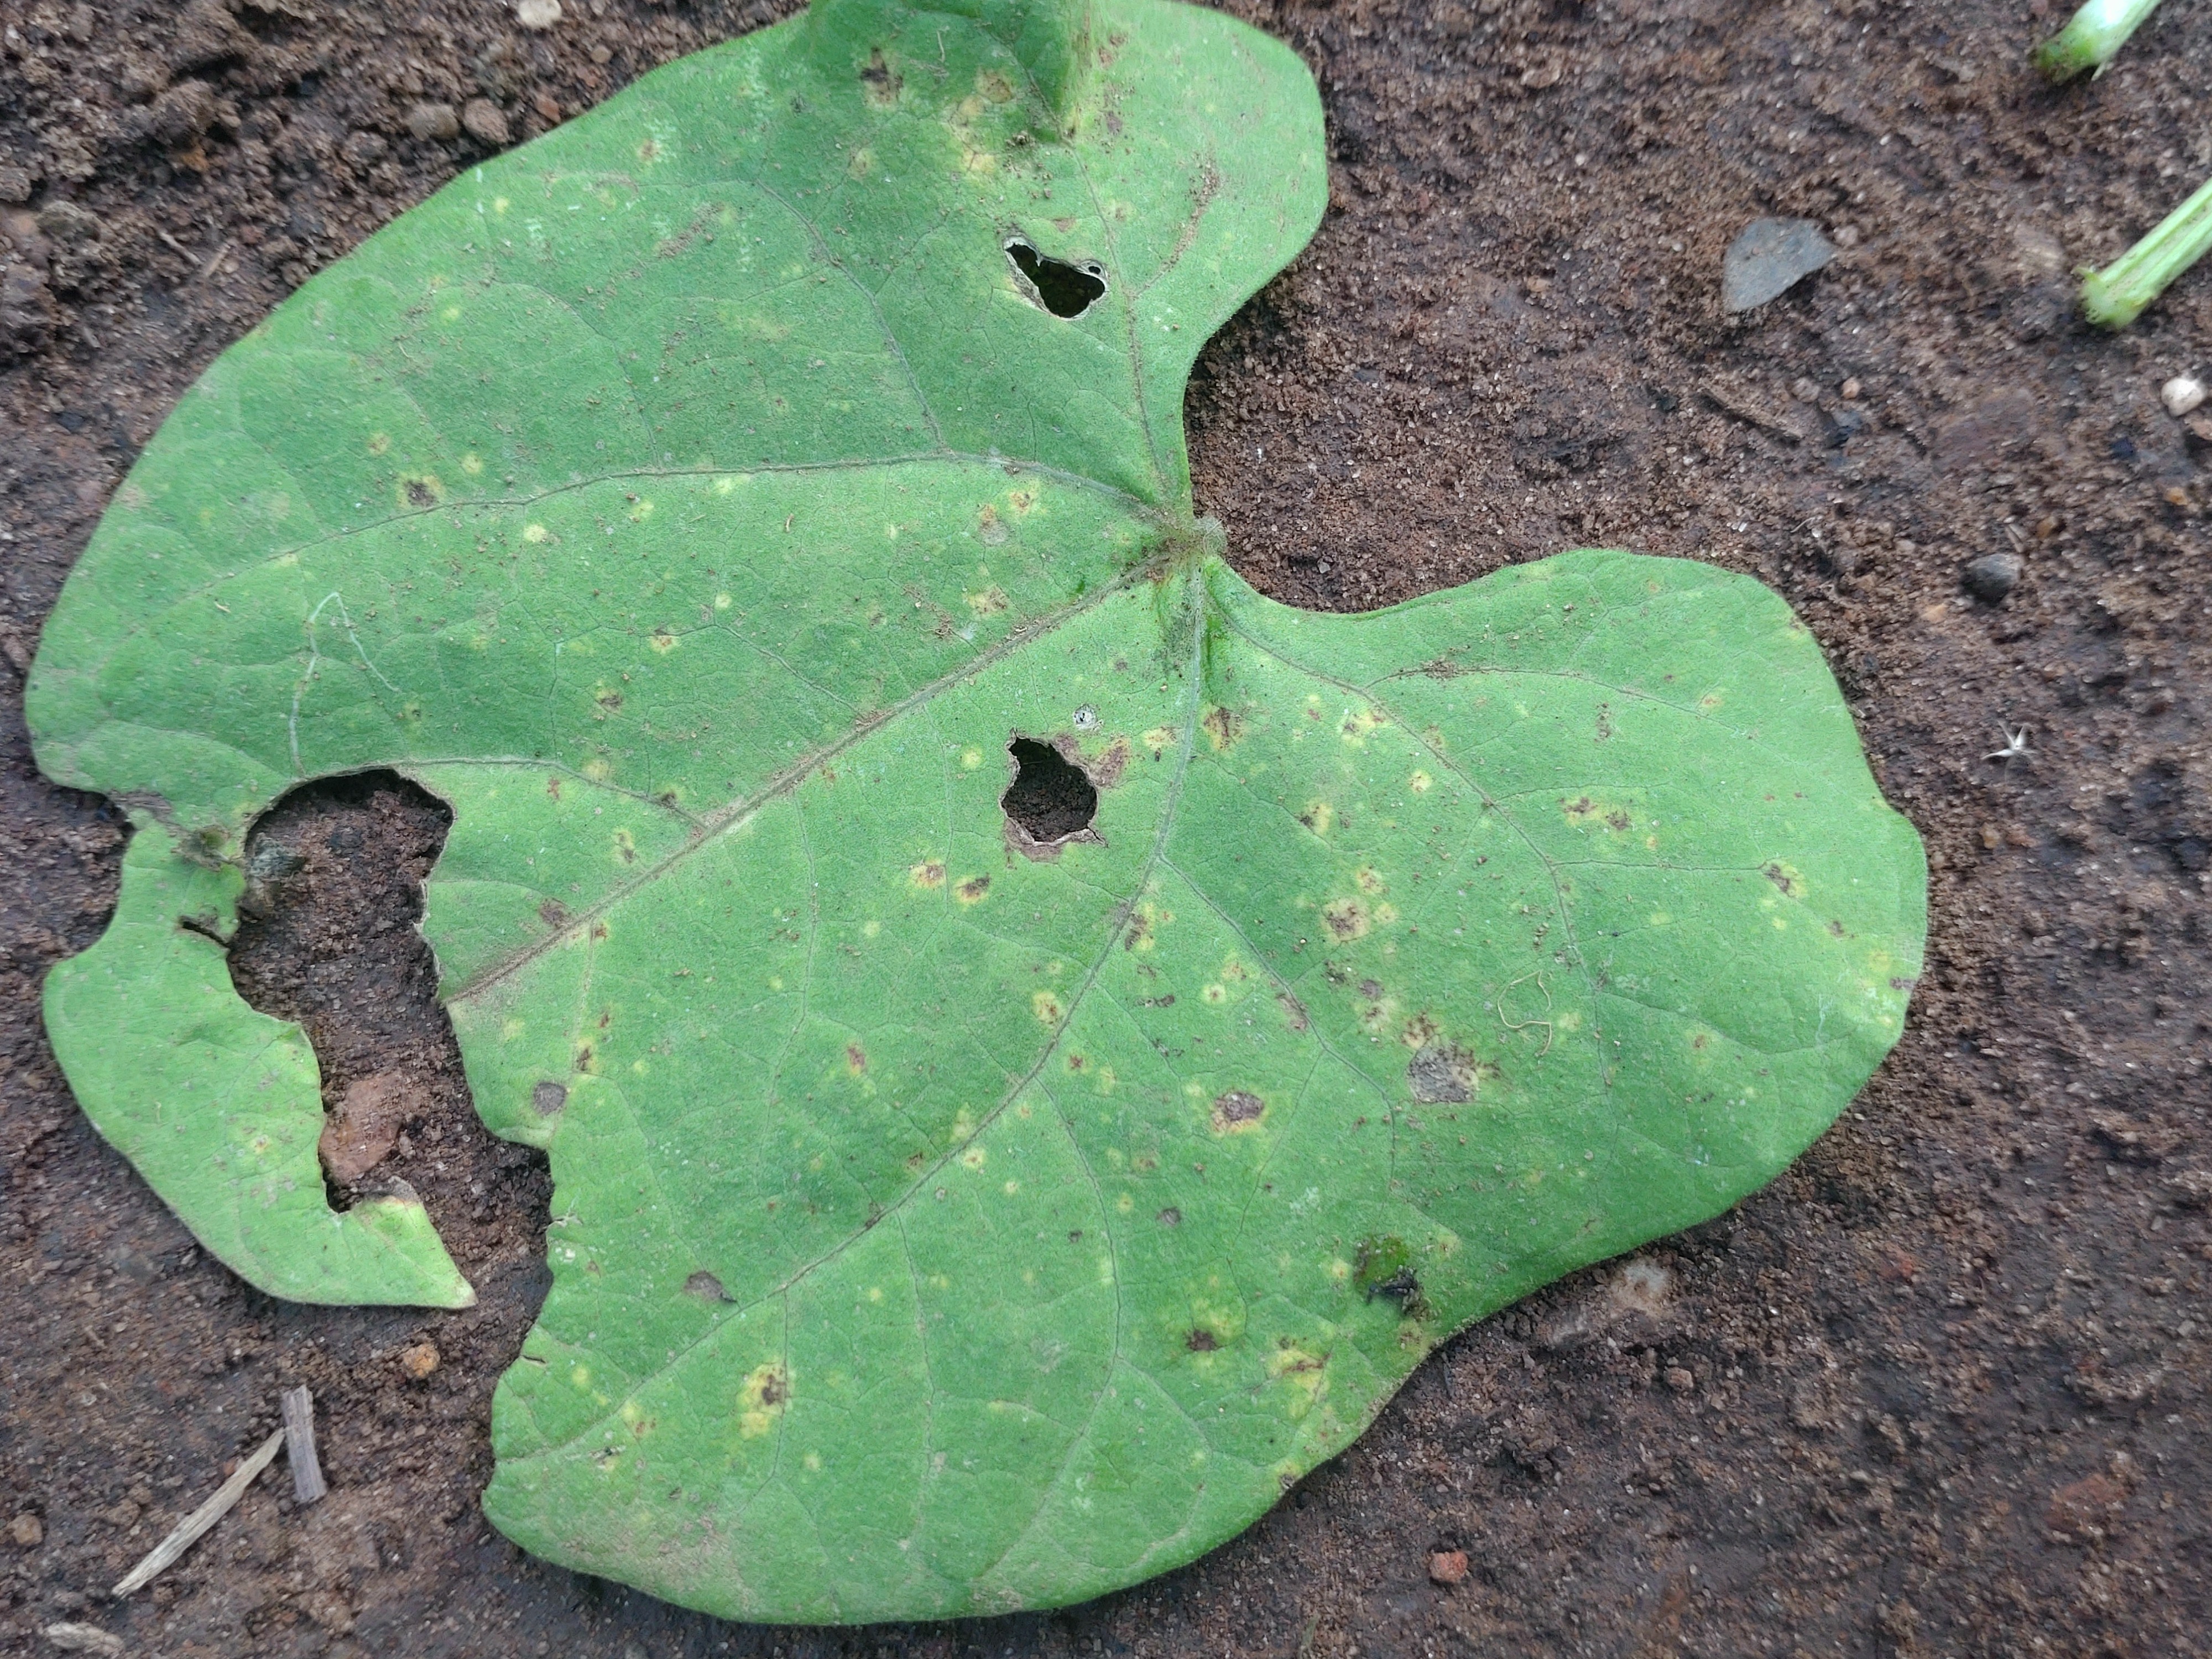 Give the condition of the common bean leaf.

anthracnose
